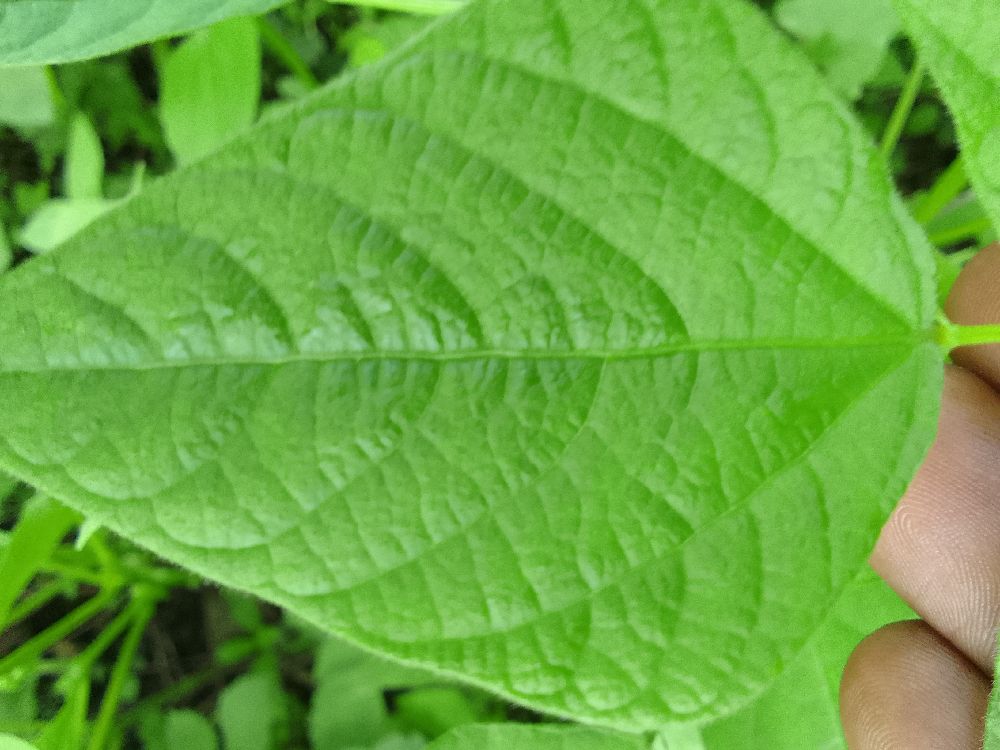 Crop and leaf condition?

common bean, healthy
